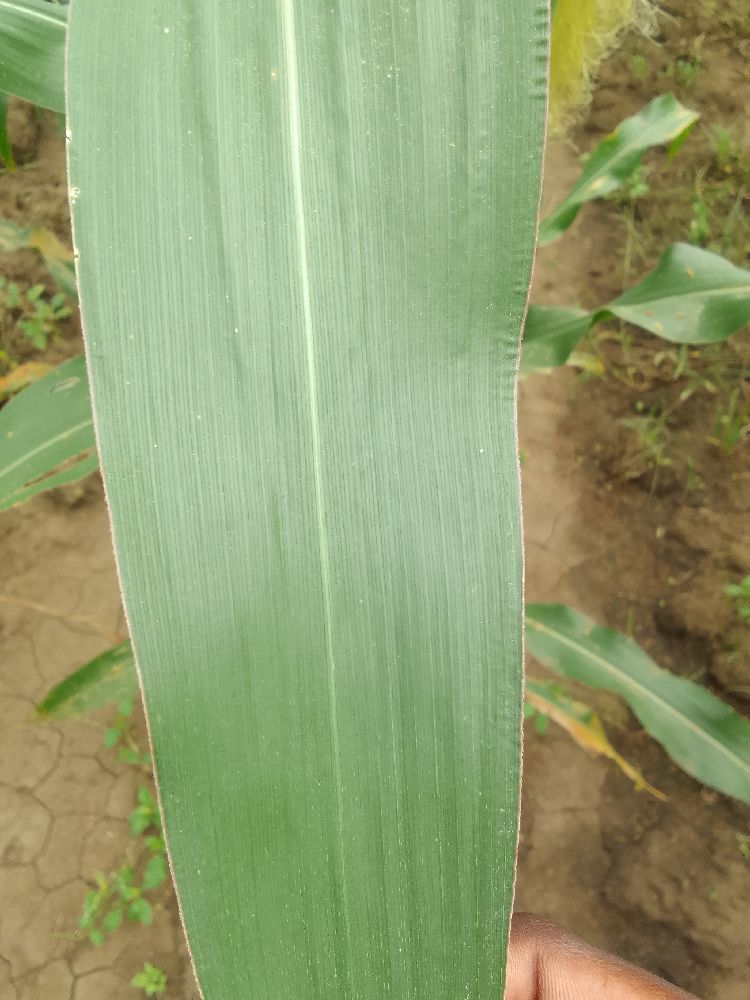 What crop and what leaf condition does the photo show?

maize, healthy
